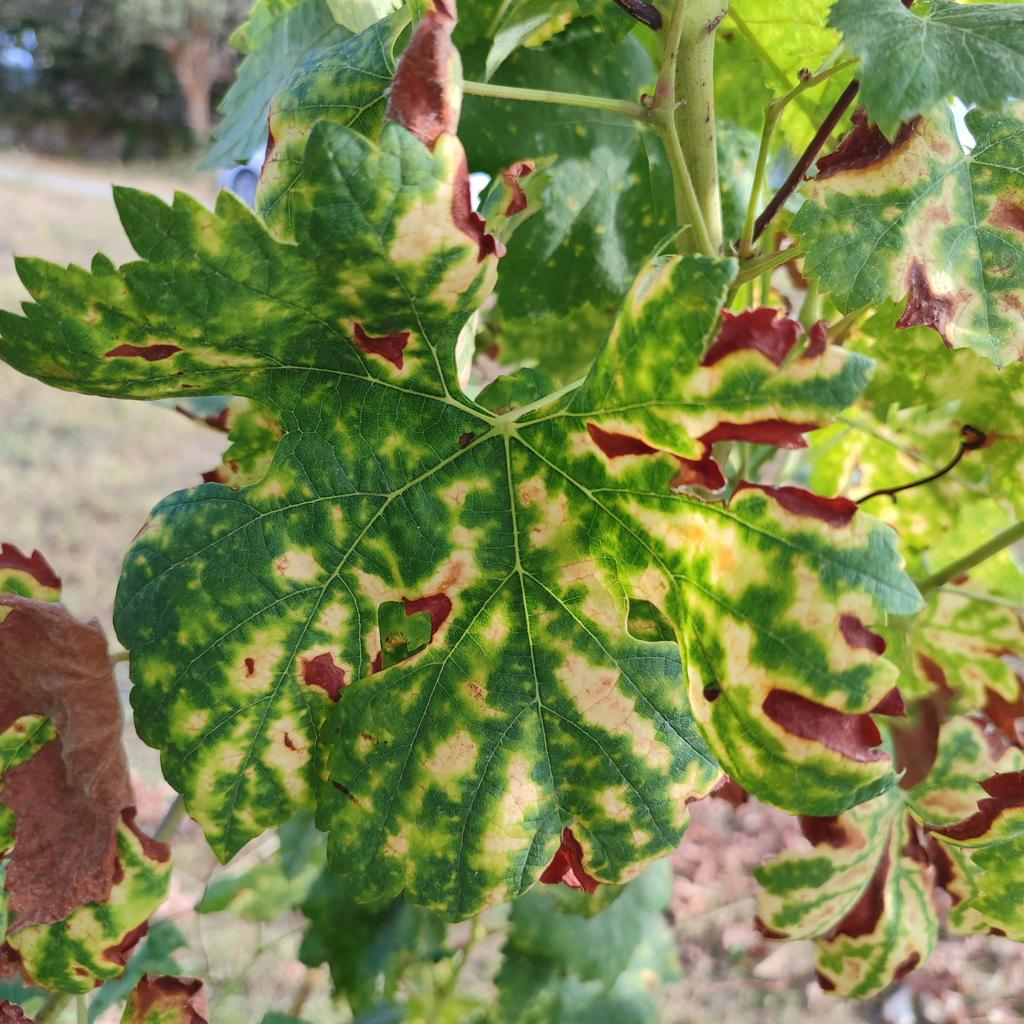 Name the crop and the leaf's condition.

grapevine, esca complex
